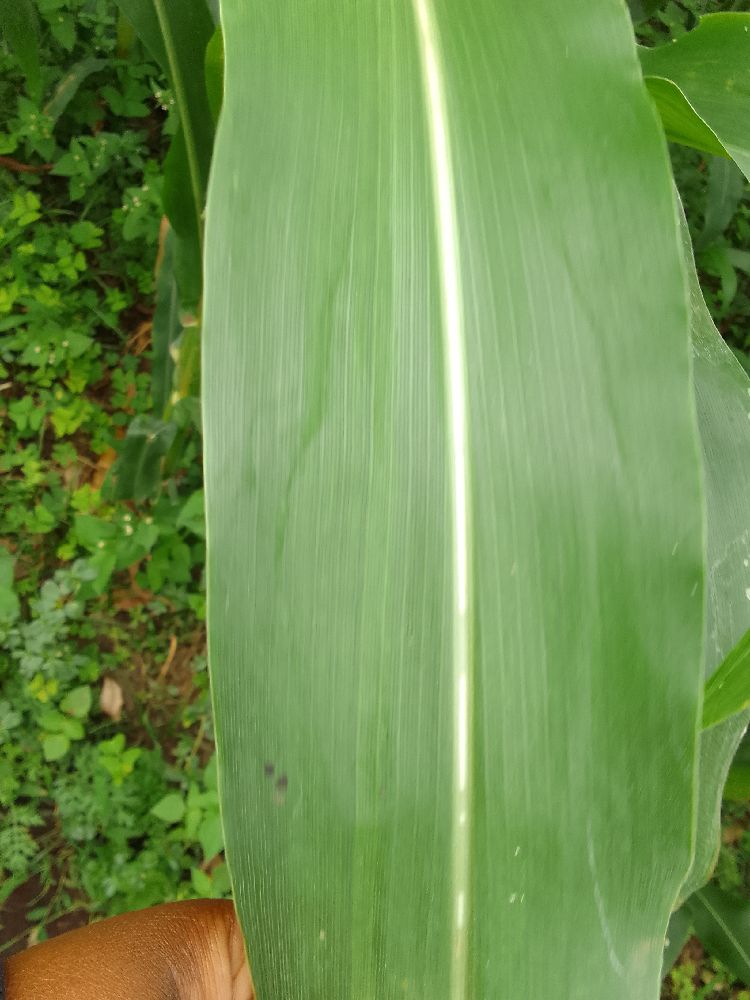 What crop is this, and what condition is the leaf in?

maize, healthy
